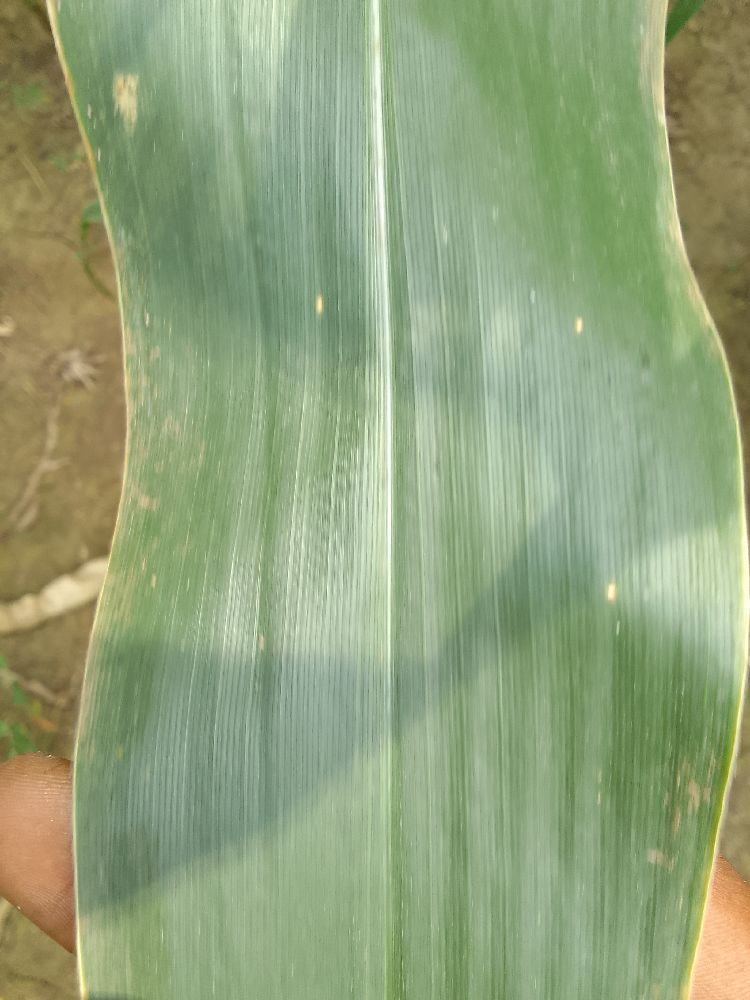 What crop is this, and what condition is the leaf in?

maize, healthy
